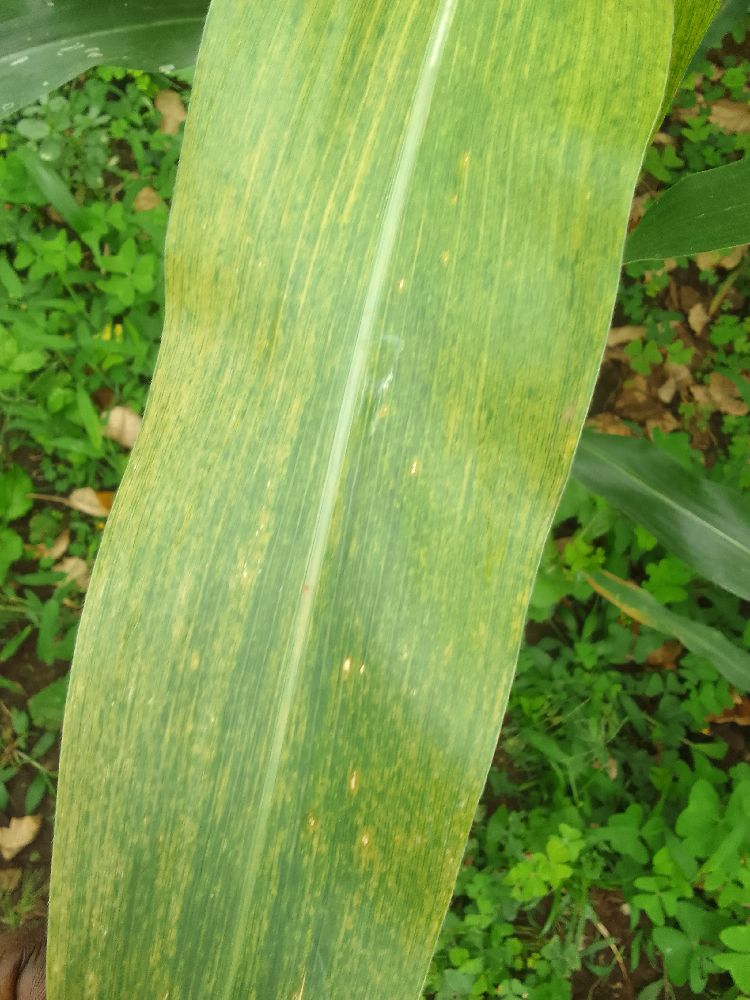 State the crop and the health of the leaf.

maize, maize lethal necrosis
